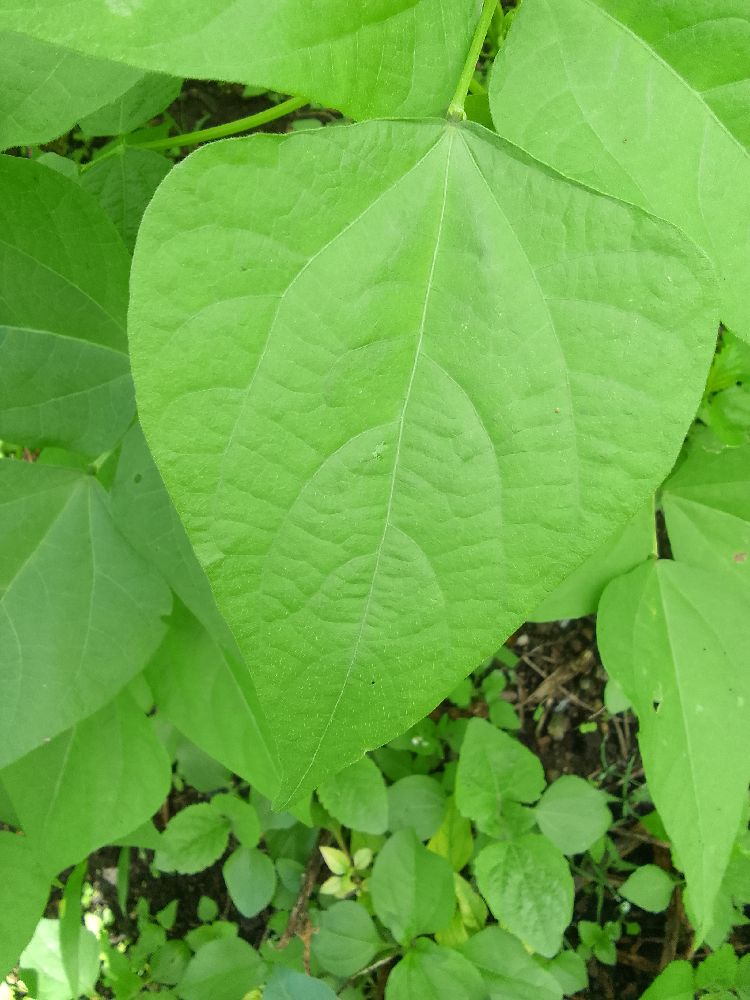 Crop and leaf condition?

common bean, healthy
